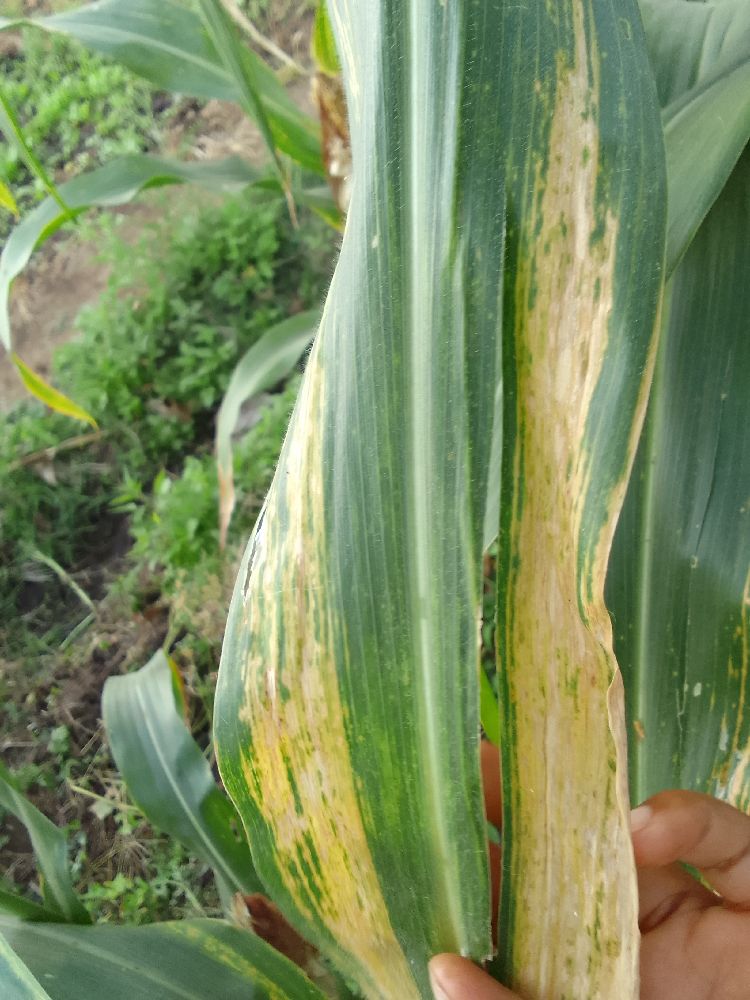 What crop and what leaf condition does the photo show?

maize, maize lethal necrosis
